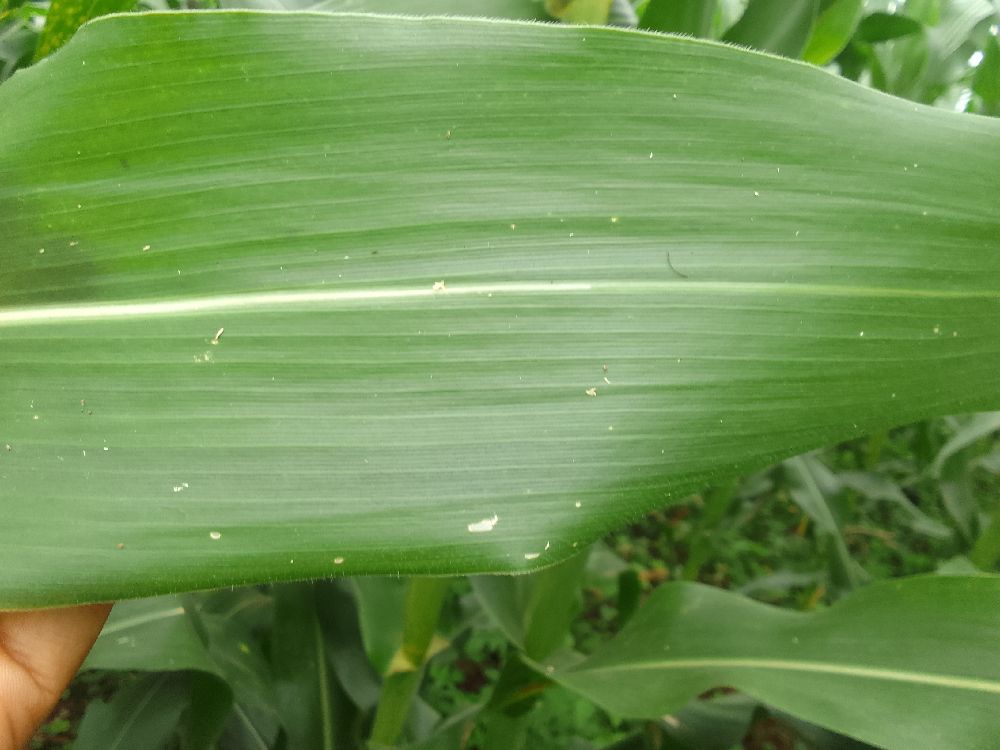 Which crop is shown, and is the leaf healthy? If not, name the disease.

maize, healthy
